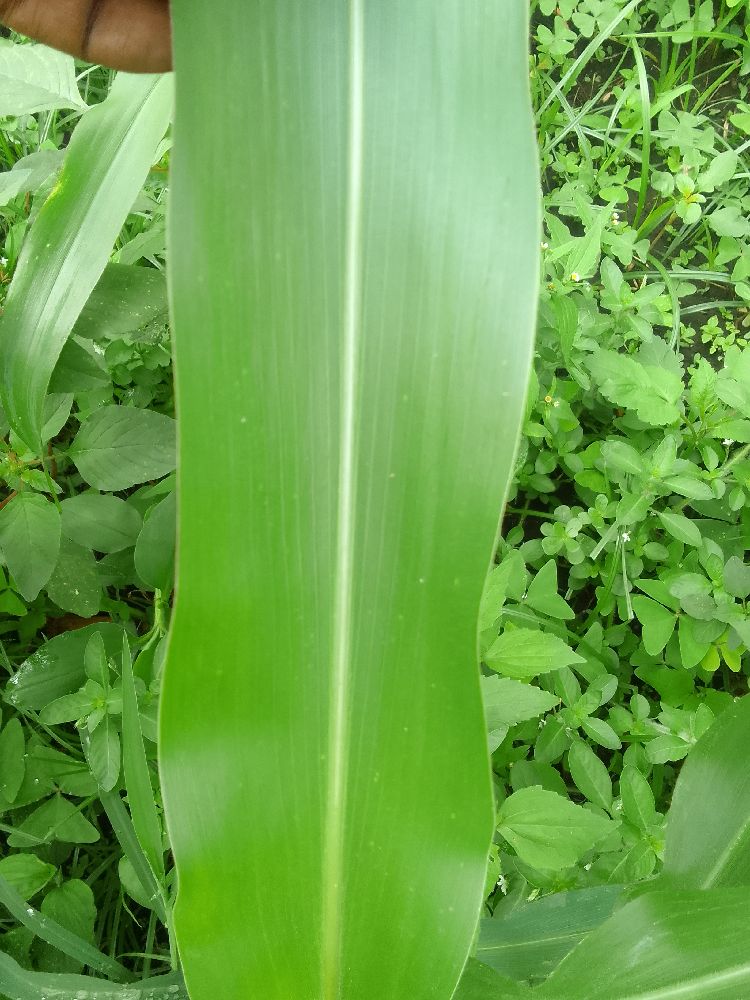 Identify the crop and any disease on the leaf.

maize, healthy
